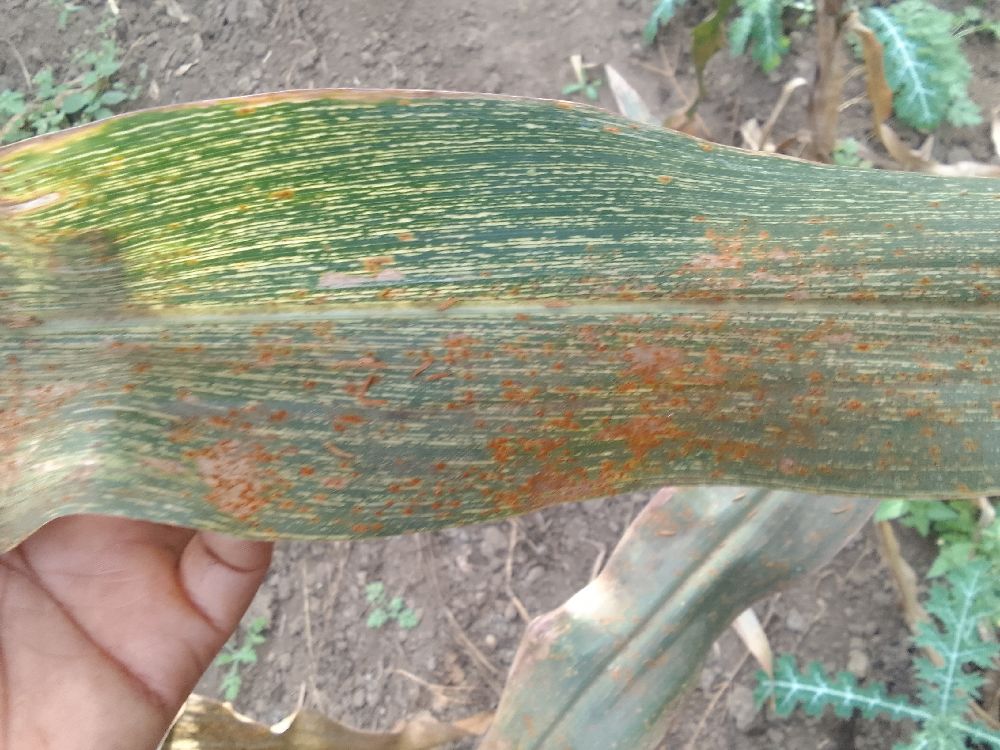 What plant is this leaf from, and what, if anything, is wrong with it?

maize, maize streak virus
